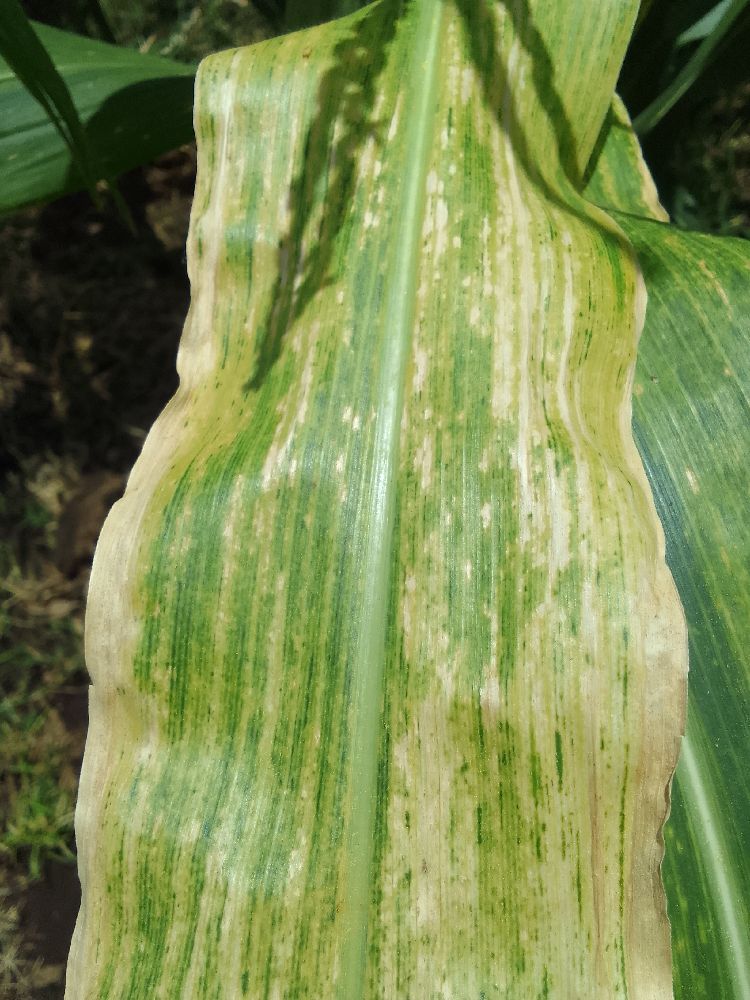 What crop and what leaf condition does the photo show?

maize, maize lethal necrosis
